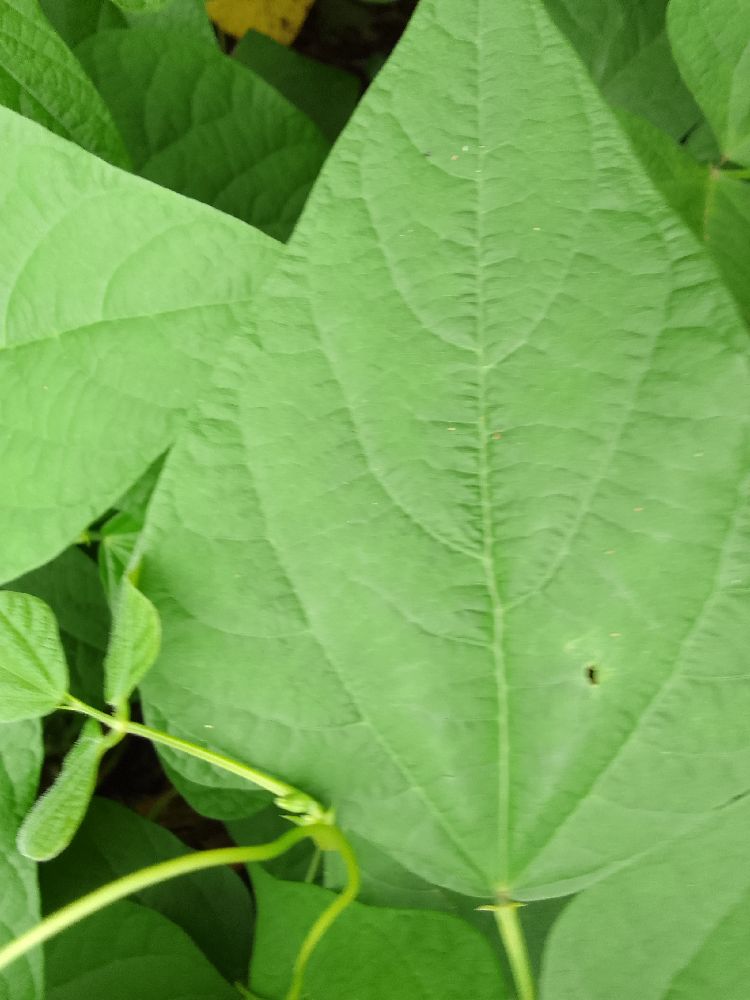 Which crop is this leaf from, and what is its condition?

common bean, healthy
